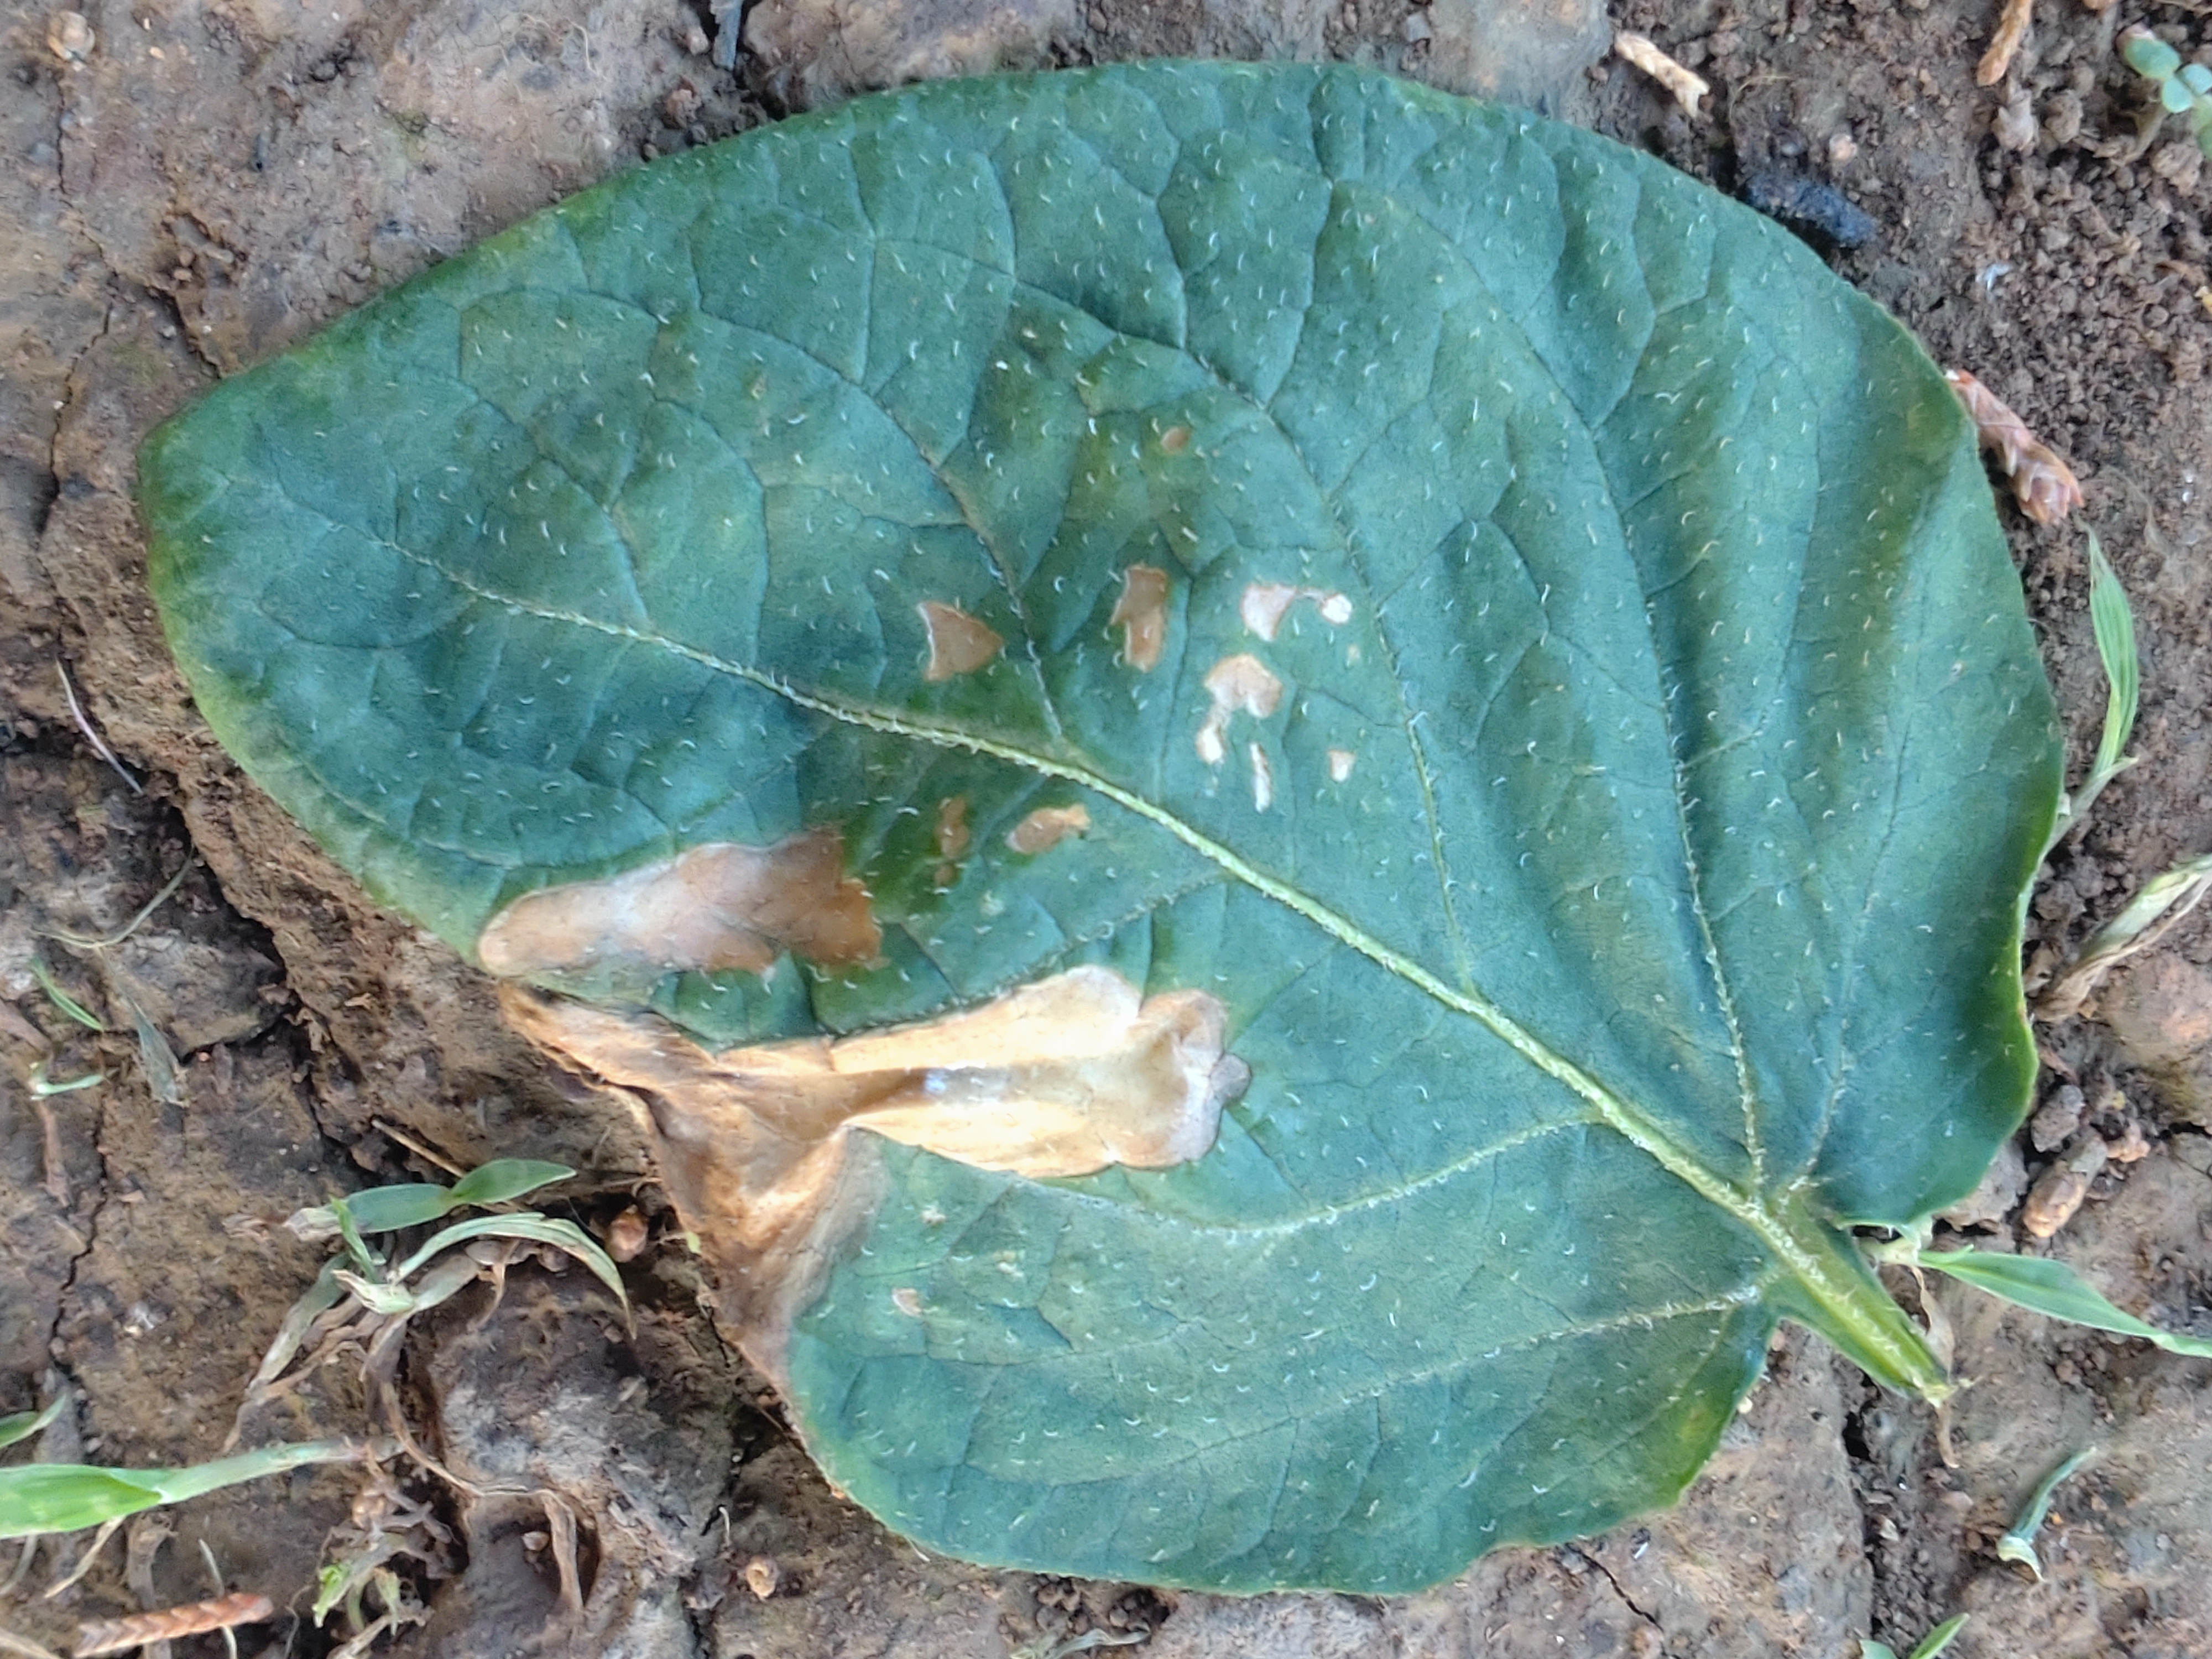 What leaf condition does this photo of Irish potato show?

early blight
